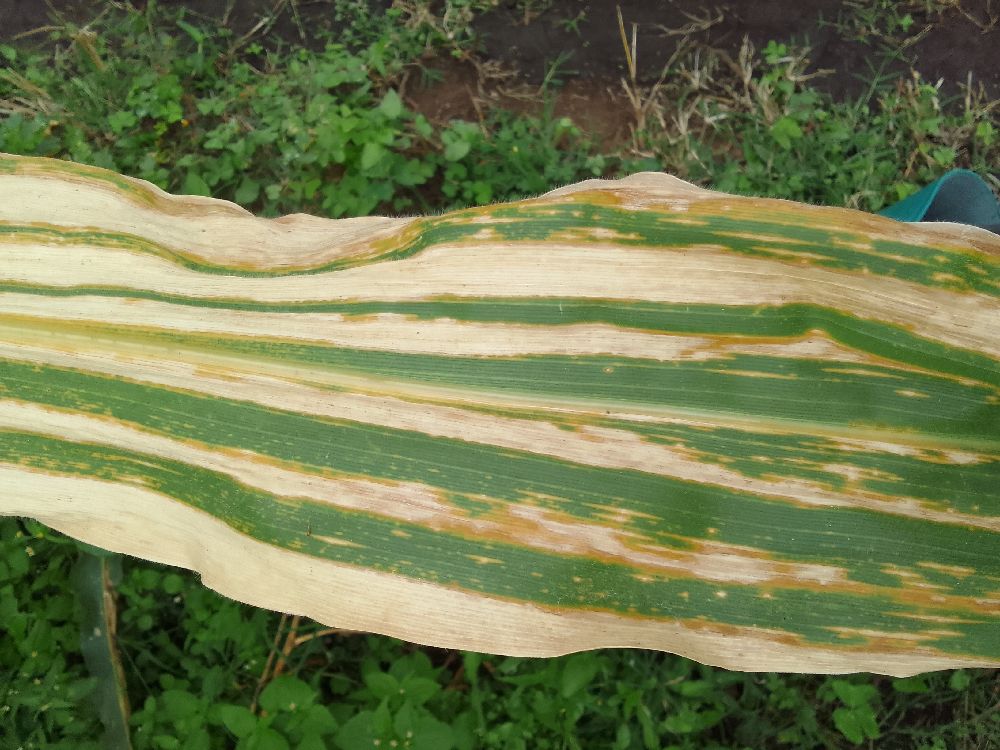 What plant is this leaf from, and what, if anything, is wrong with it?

maize, maize lethal necrosis
